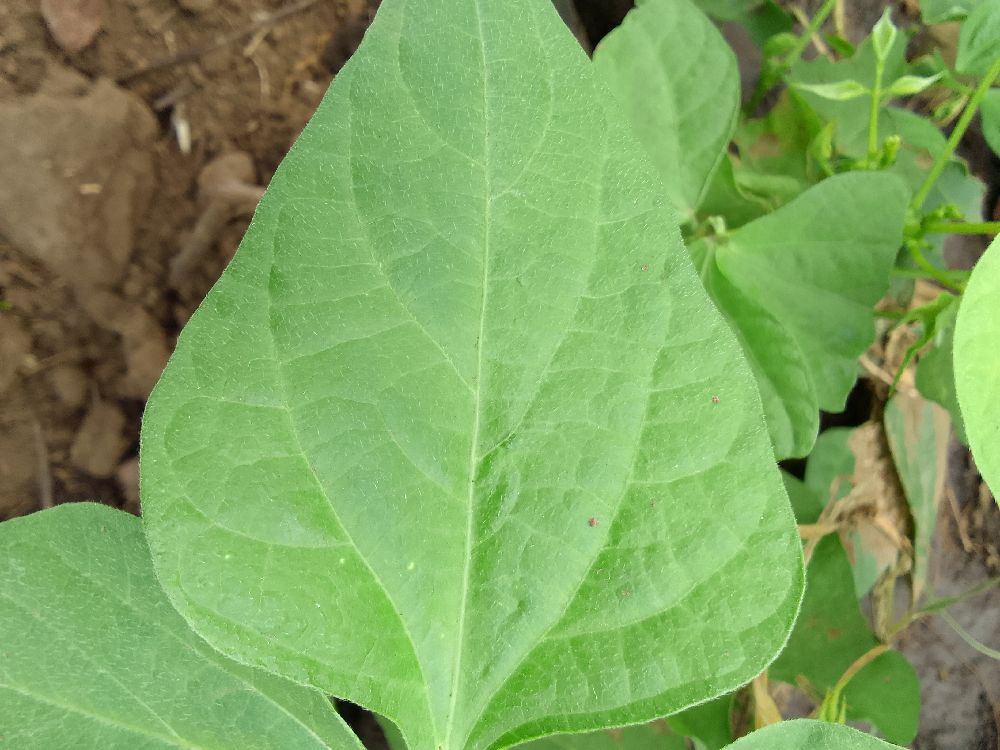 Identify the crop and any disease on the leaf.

common bean, healthy
